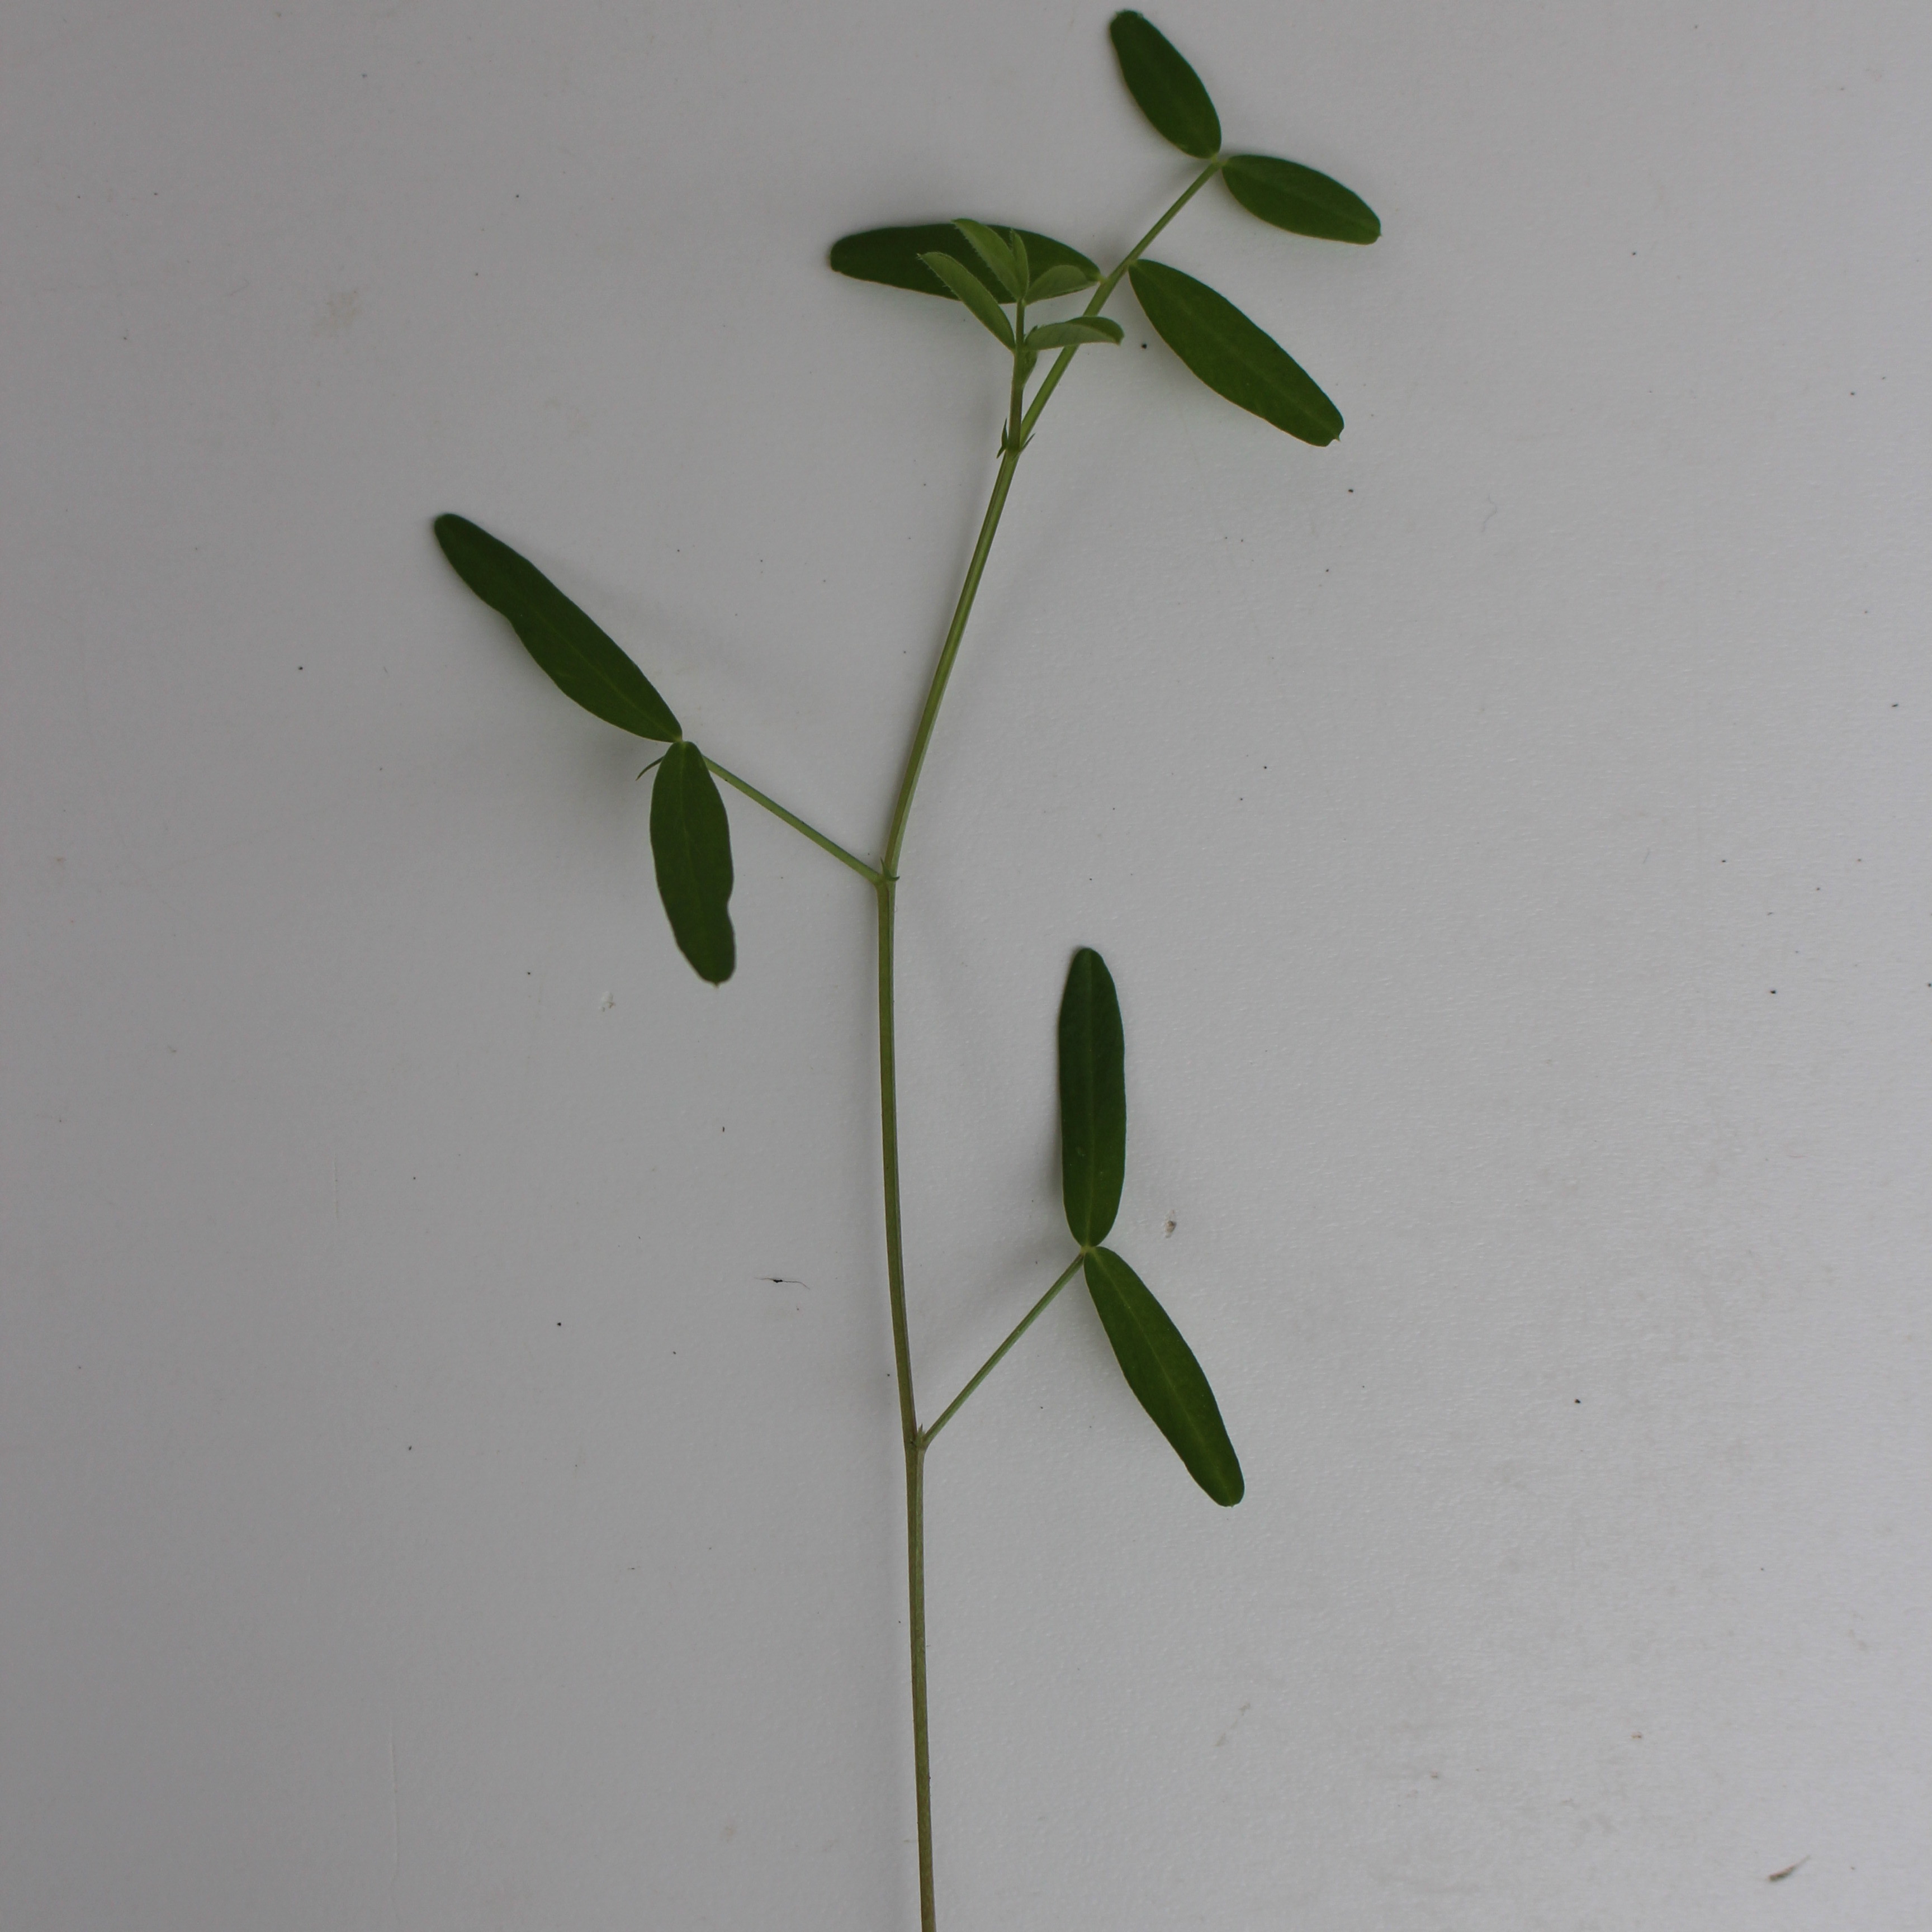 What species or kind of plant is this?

Vicia sativa
